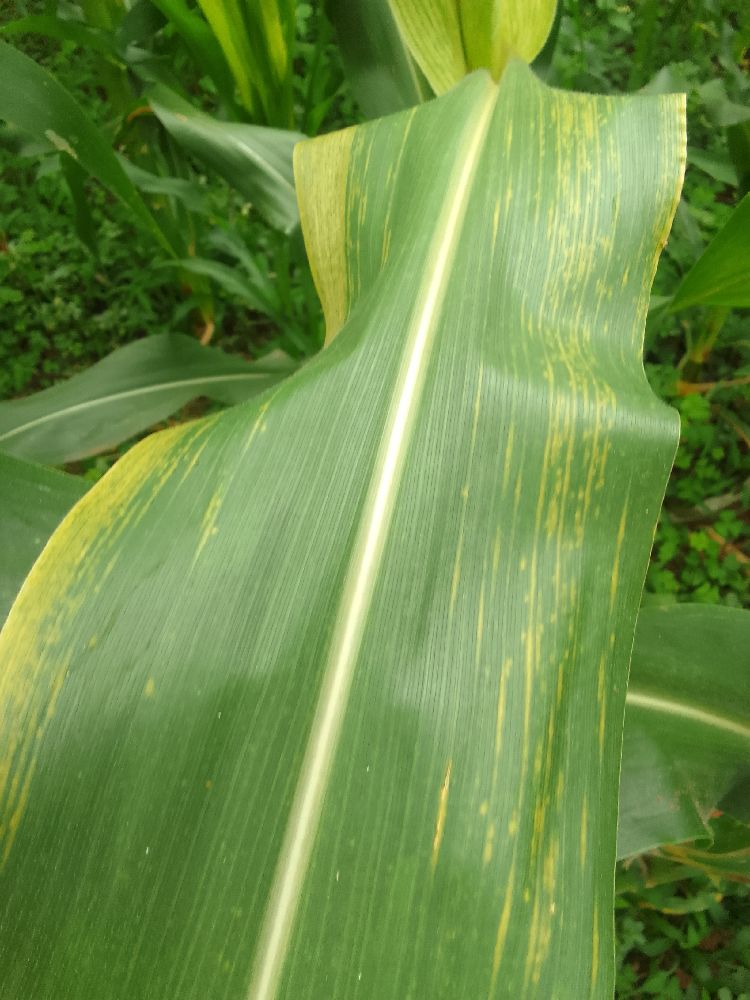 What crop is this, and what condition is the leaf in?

maize, maize lethal necrosis
